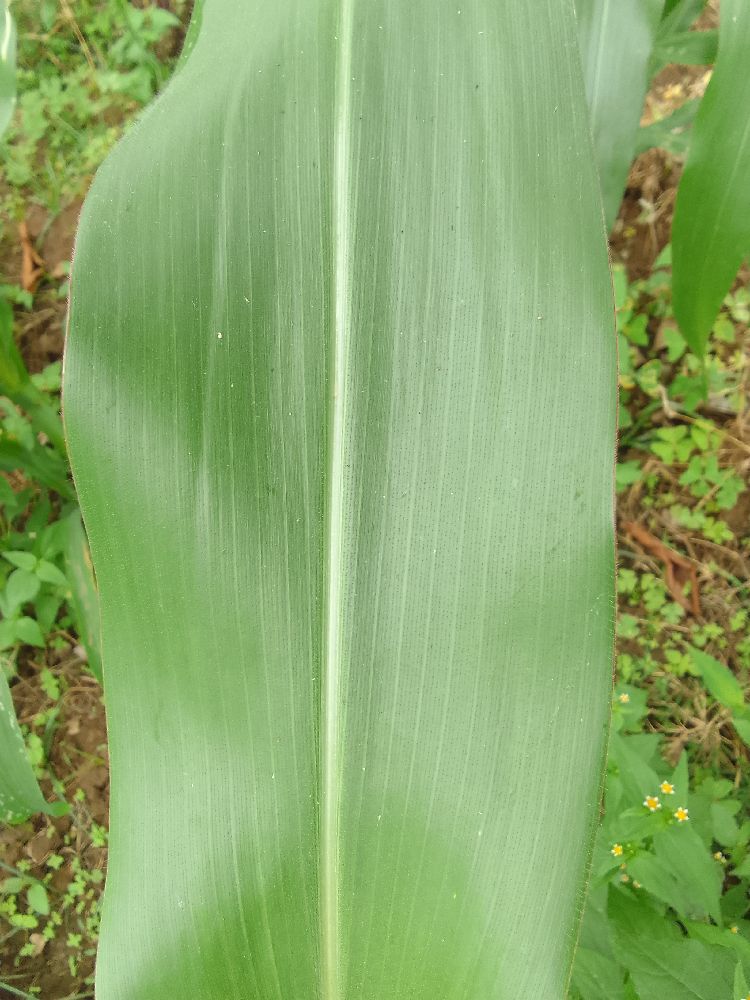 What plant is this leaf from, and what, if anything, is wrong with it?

maize, healthy
